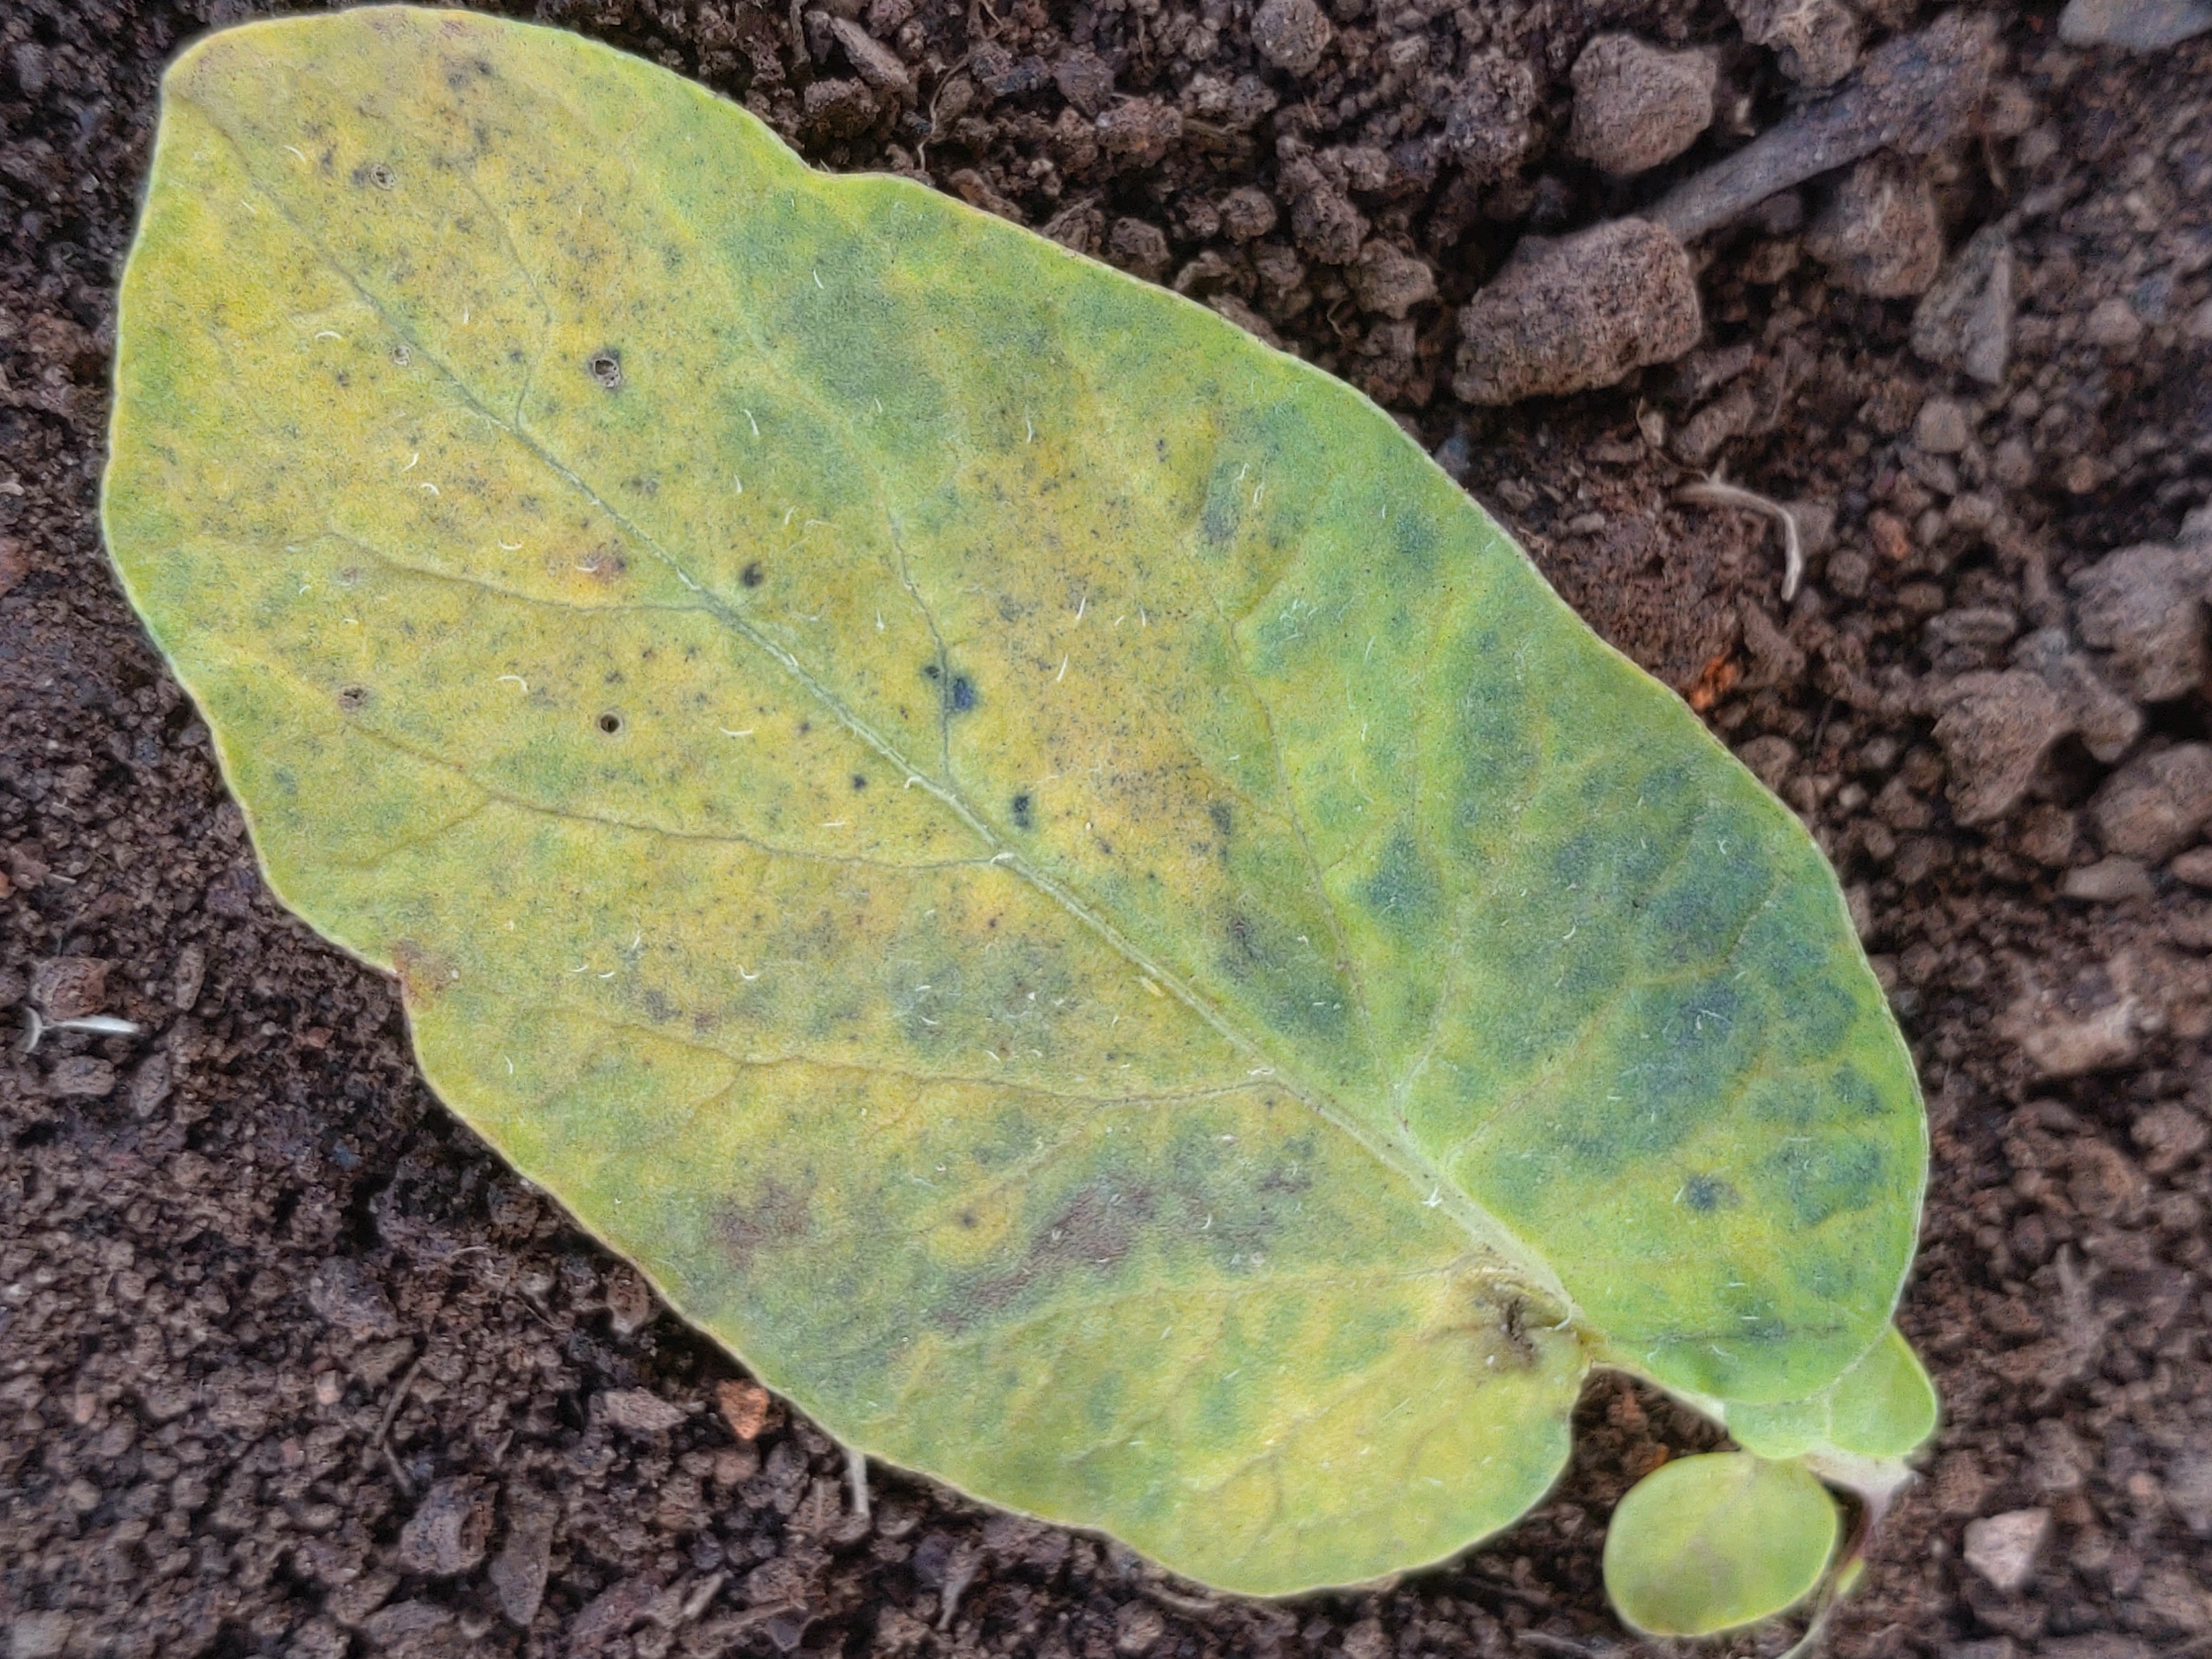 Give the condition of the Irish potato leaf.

late blight
